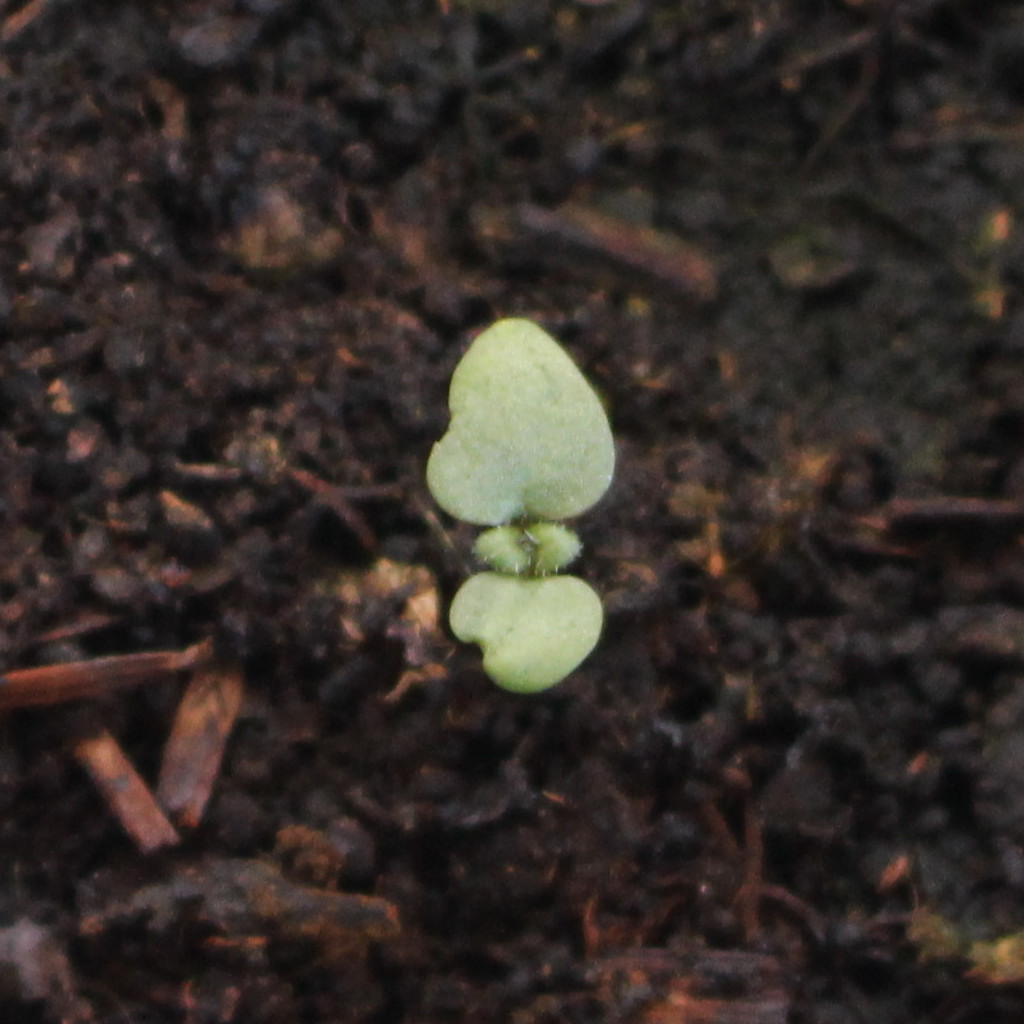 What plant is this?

Veronica persica
